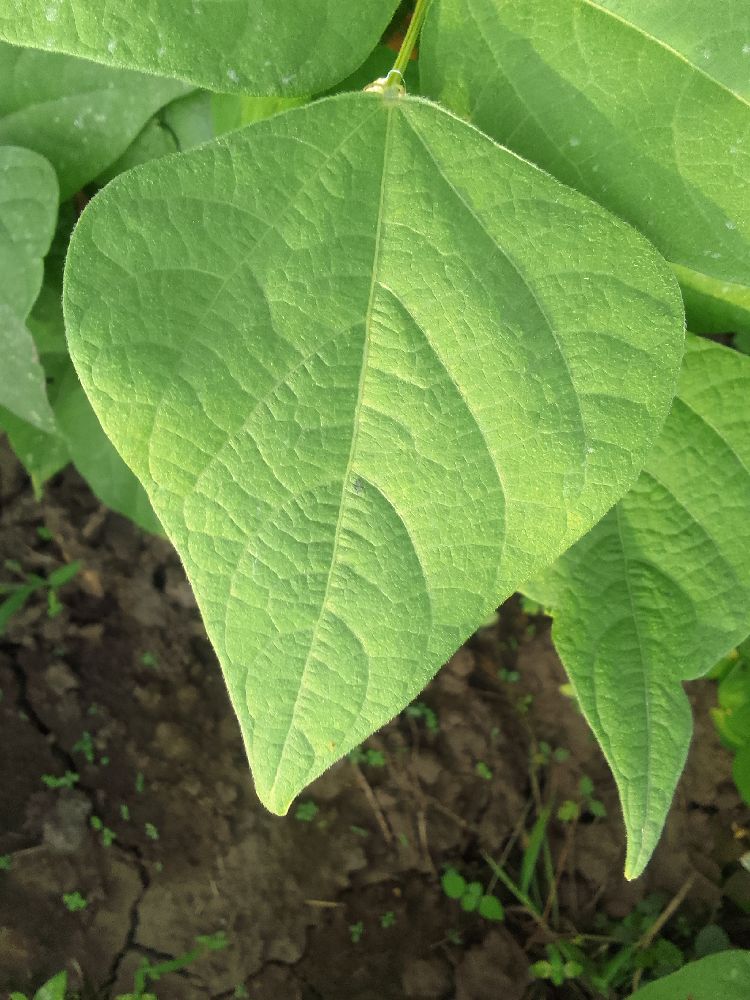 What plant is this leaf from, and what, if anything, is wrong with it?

common bean, healthy
